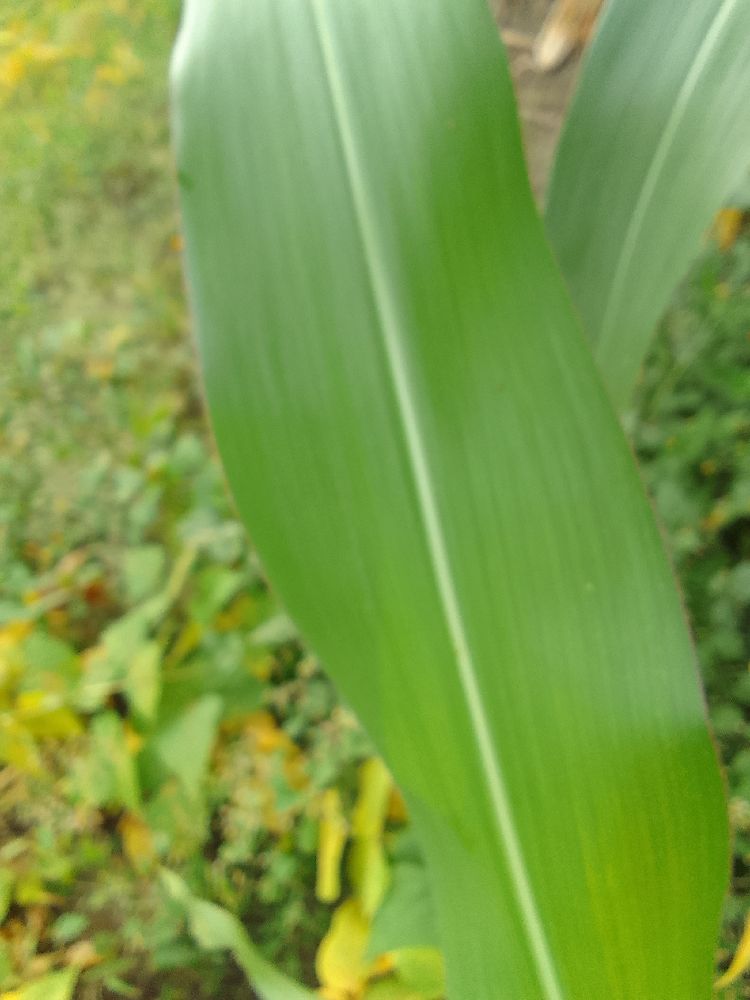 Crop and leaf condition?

maize, healthy
